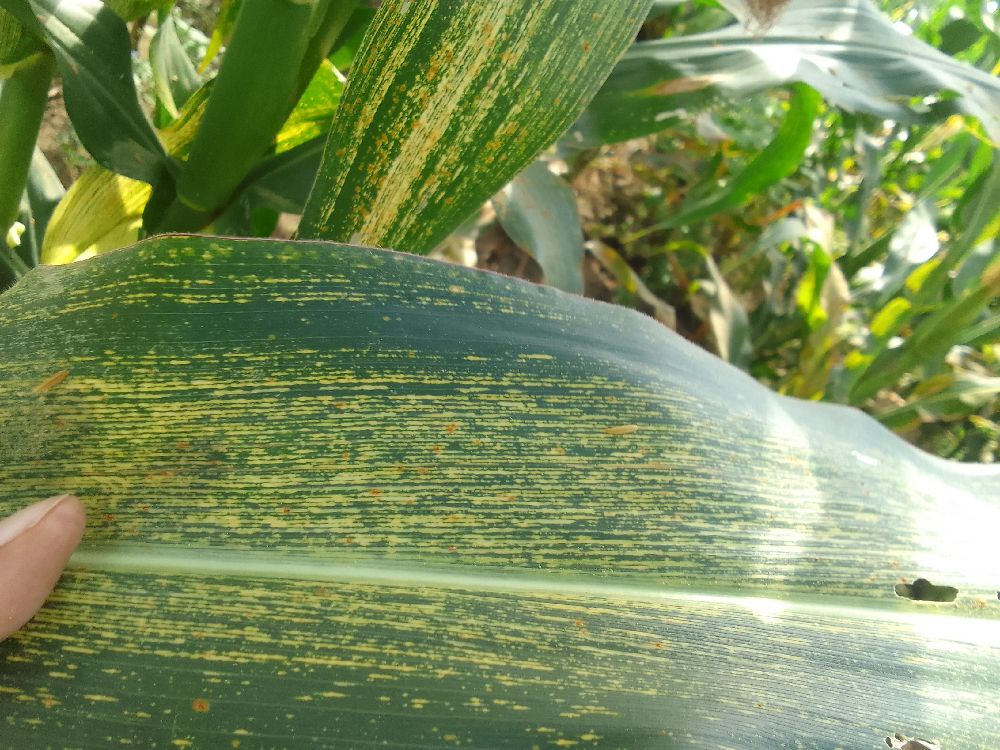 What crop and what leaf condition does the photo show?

maize, maize streak virus
